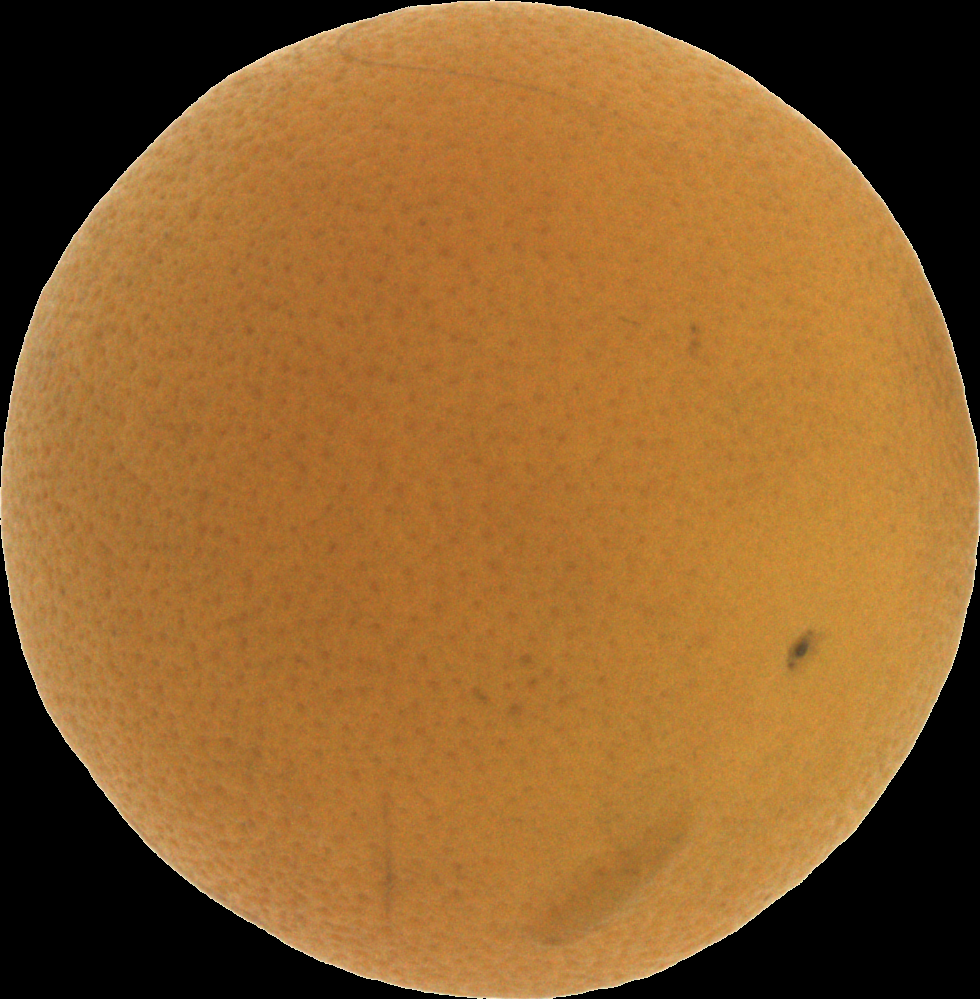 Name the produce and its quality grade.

orange, bad
